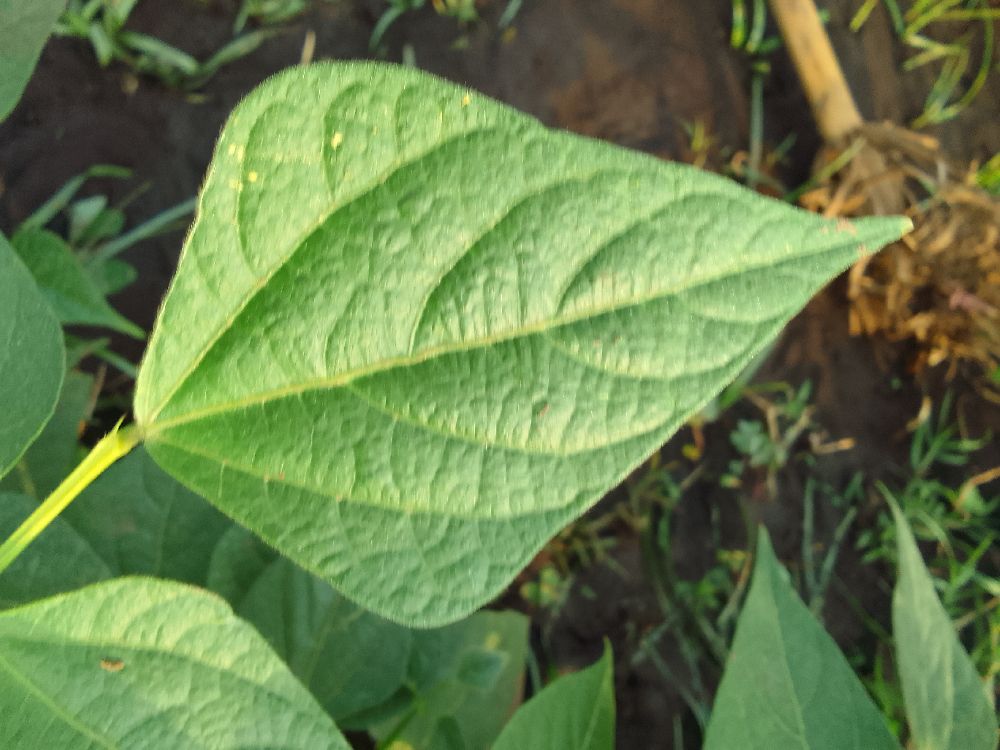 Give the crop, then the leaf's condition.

common bean, healthy
